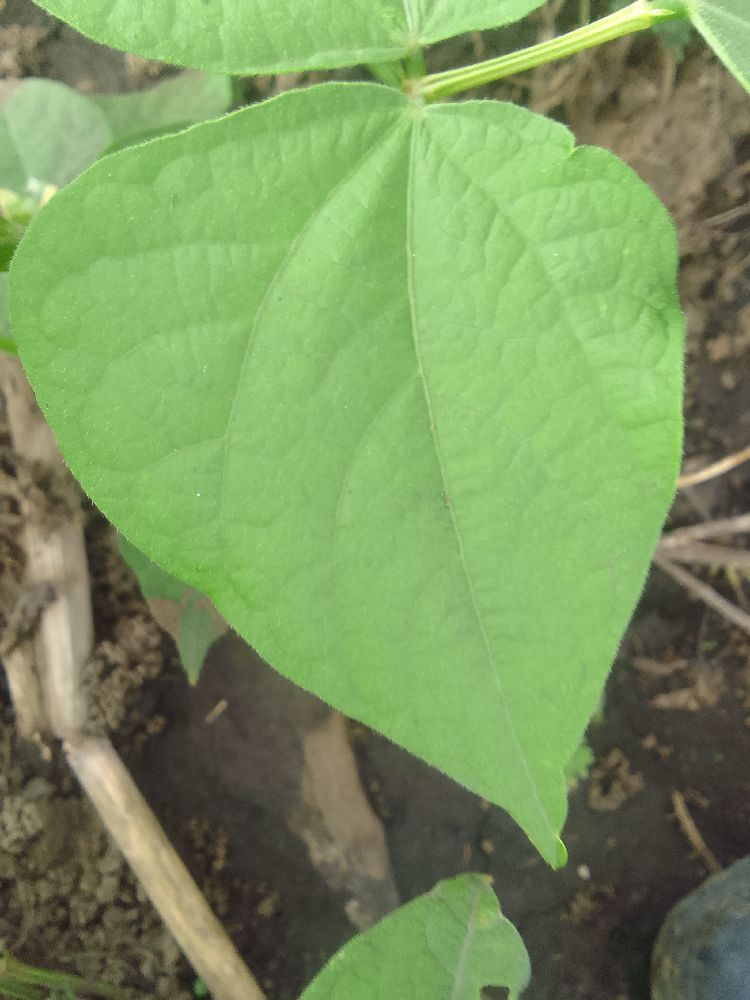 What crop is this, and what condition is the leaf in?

common bean, healthy
